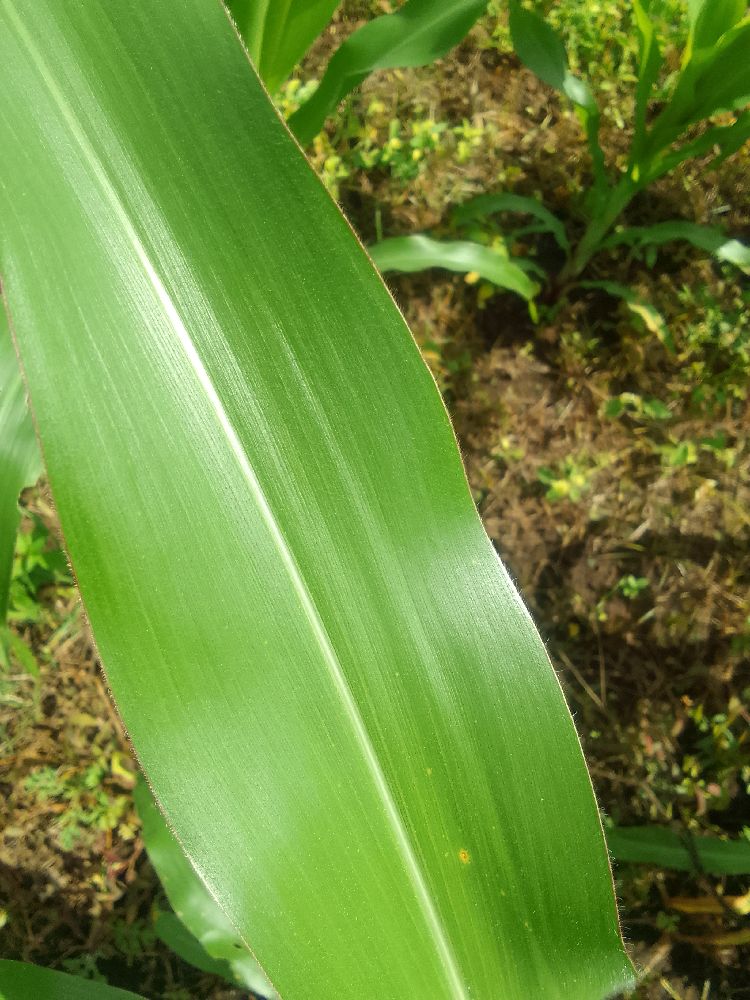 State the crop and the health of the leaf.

maize, healthy
